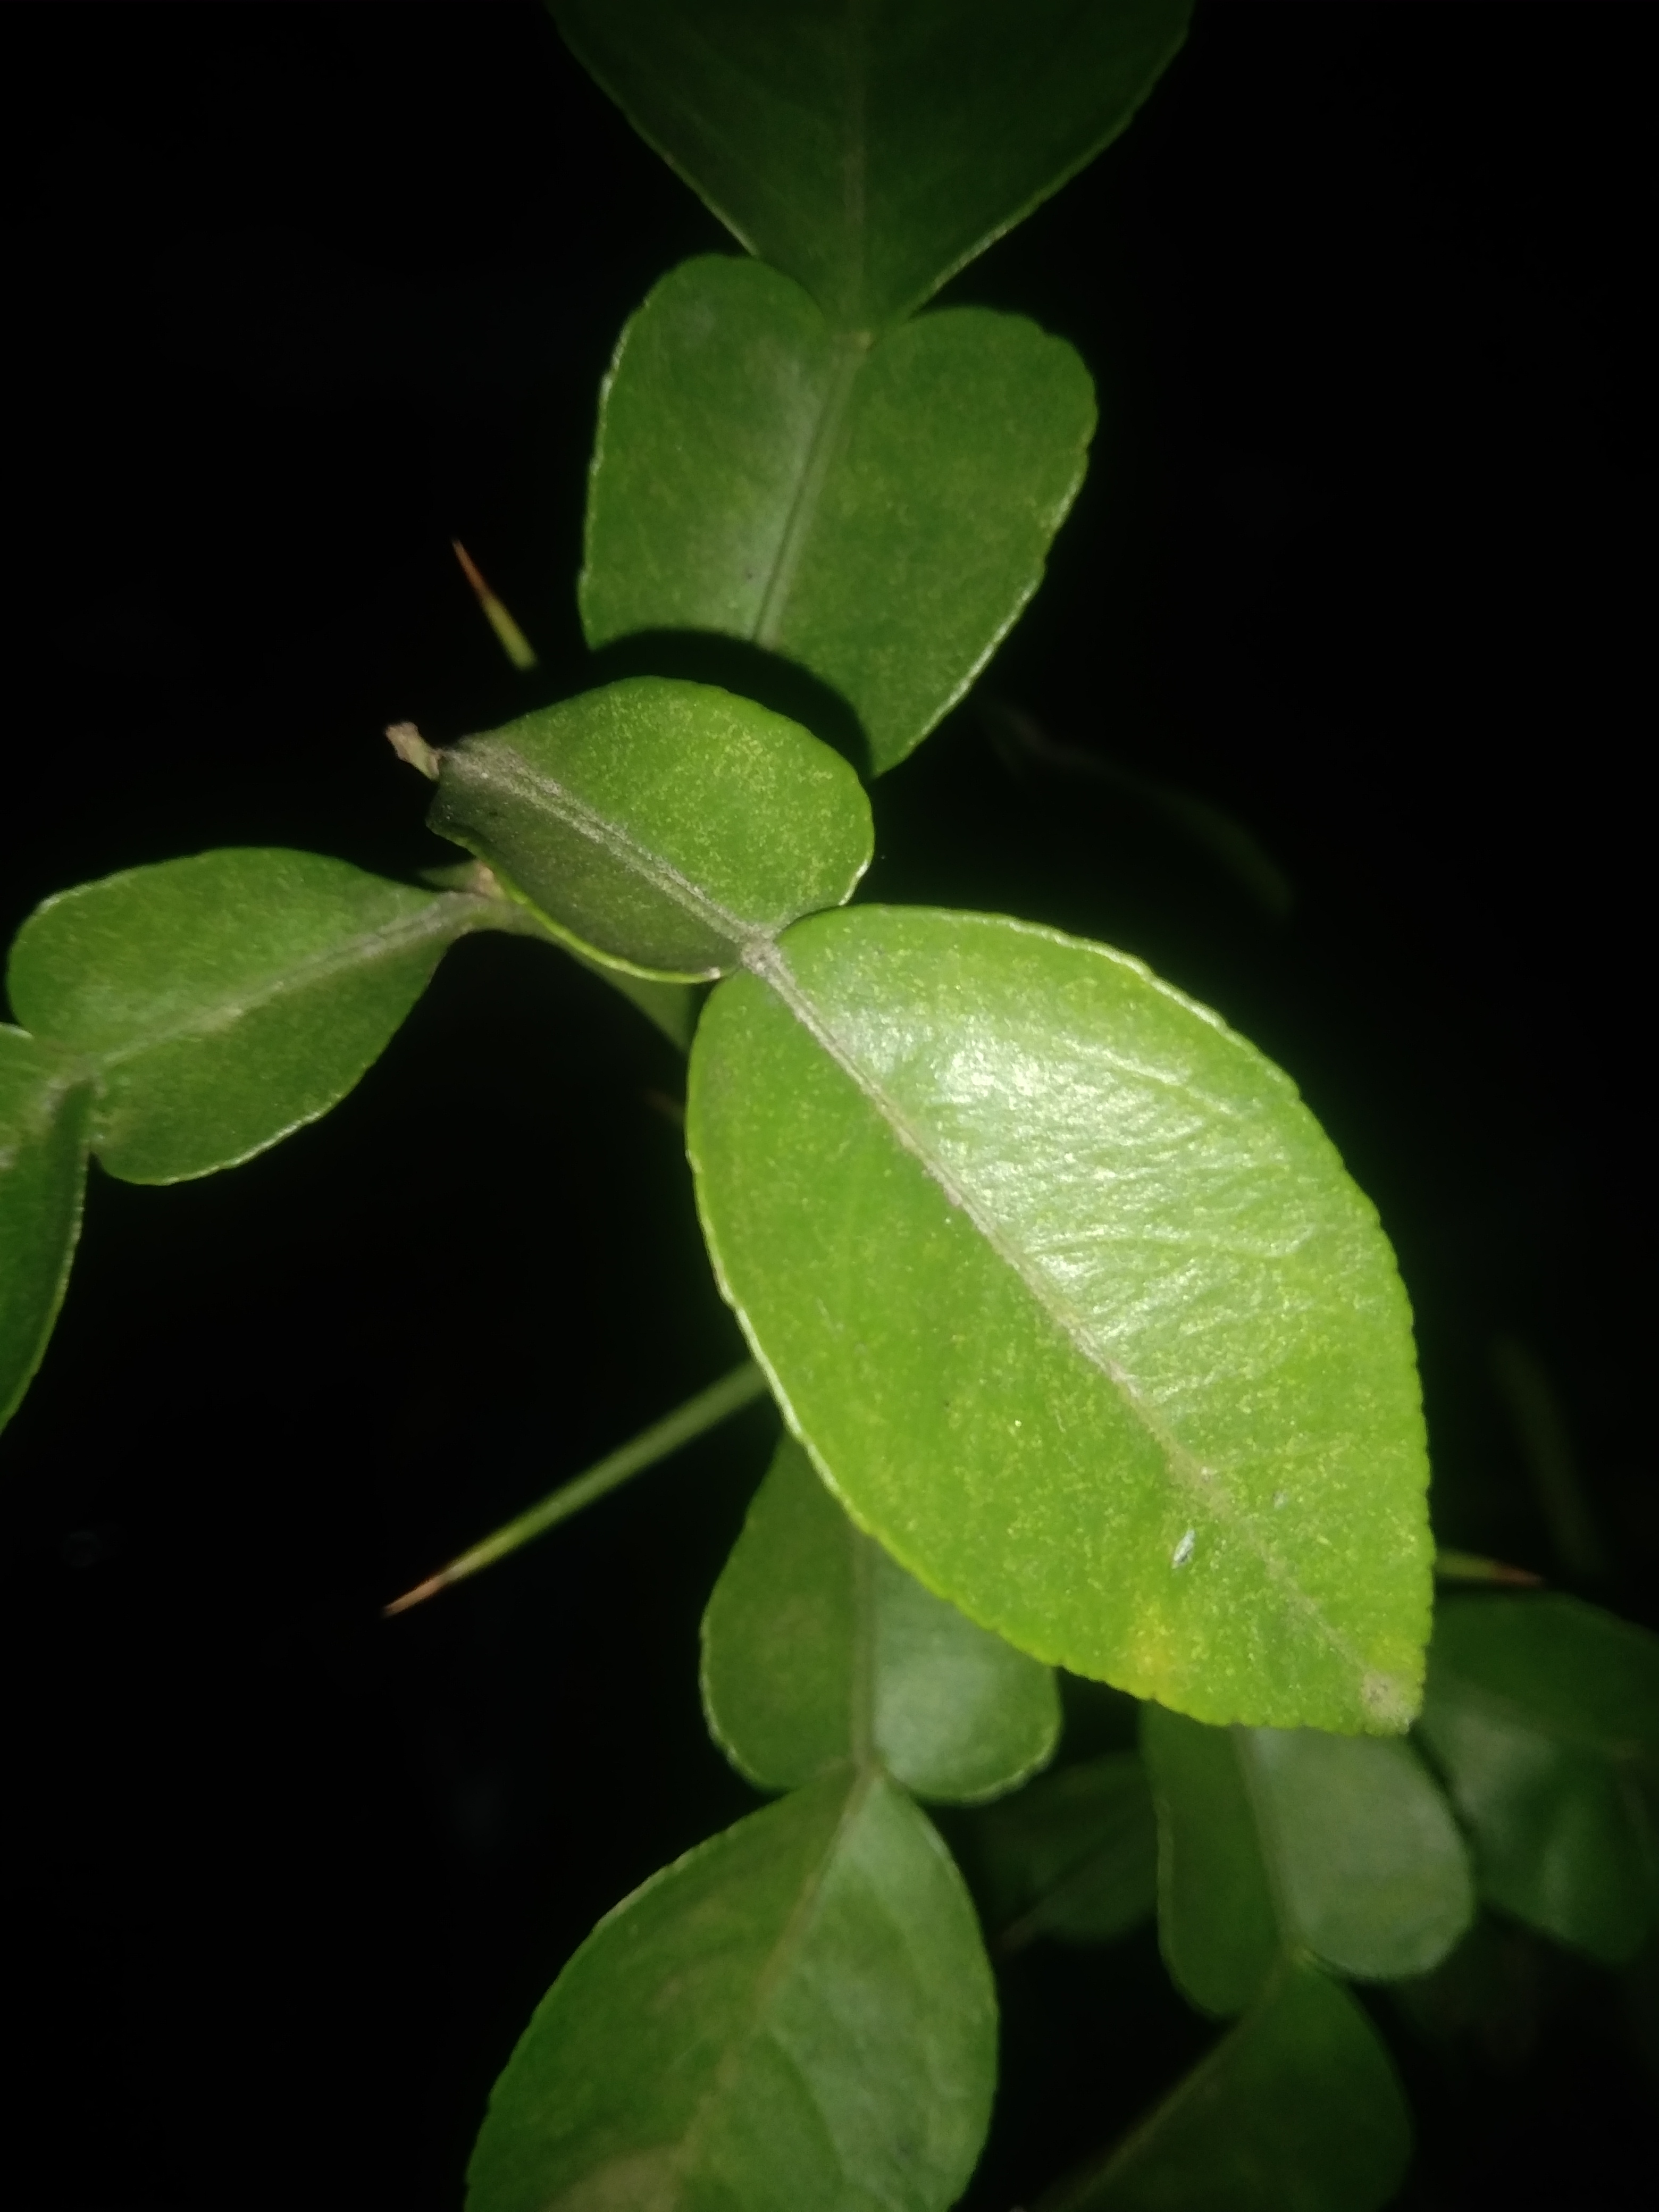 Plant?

lemon
